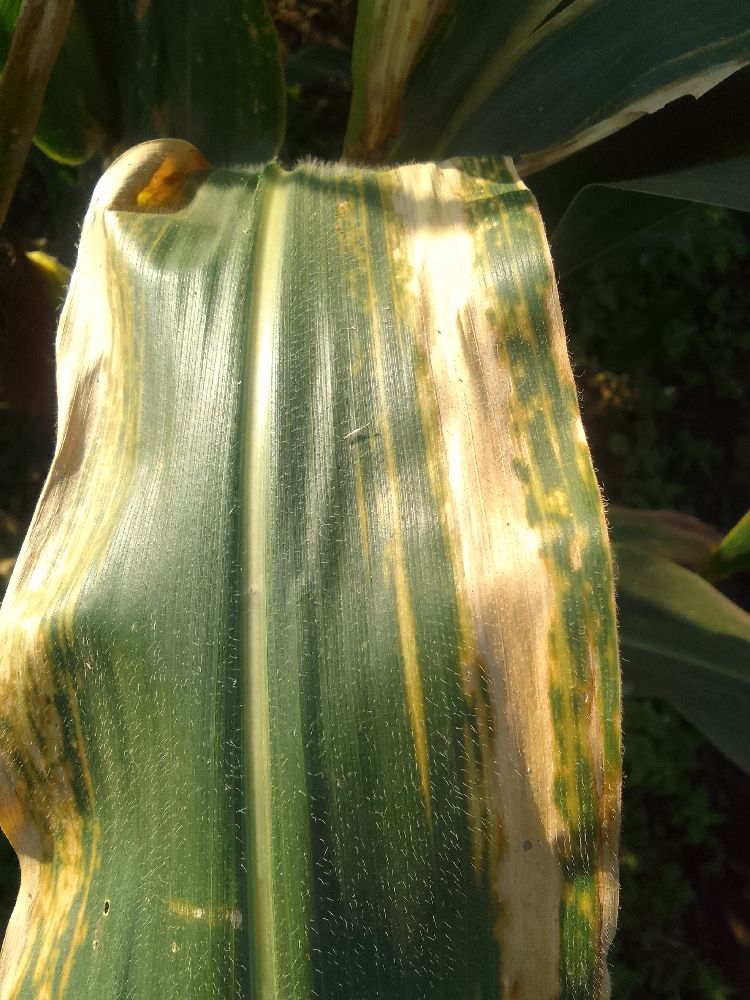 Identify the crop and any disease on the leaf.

maize, maize lethal necrosis
